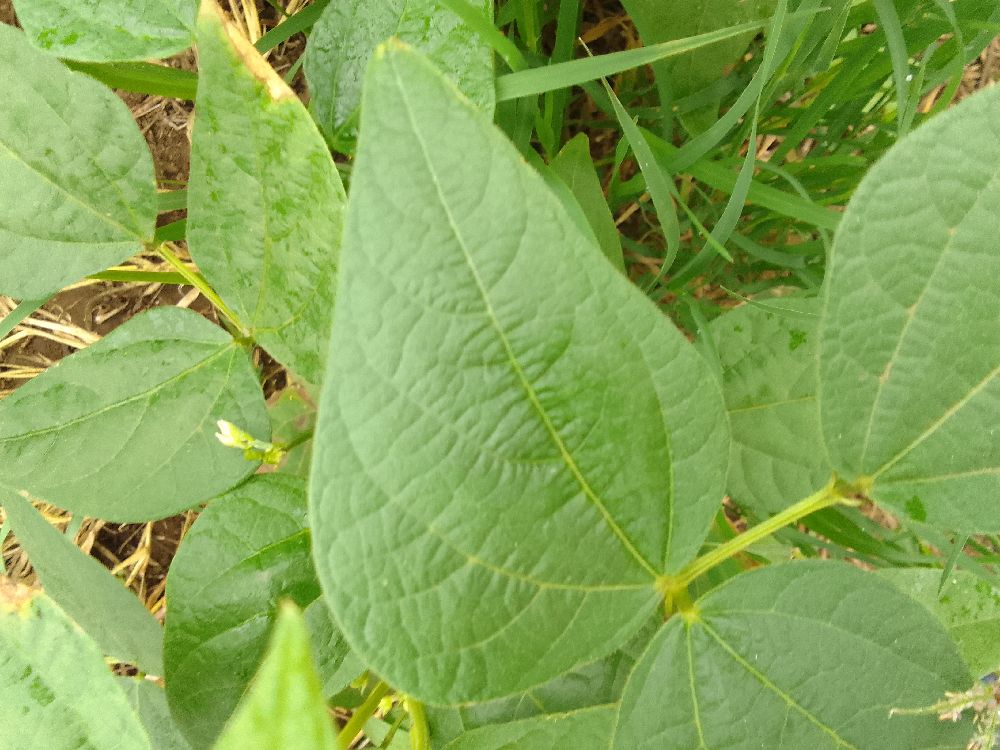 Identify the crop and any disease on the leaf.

common bean, healthy
